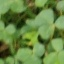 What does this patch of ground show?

unstructured weed
